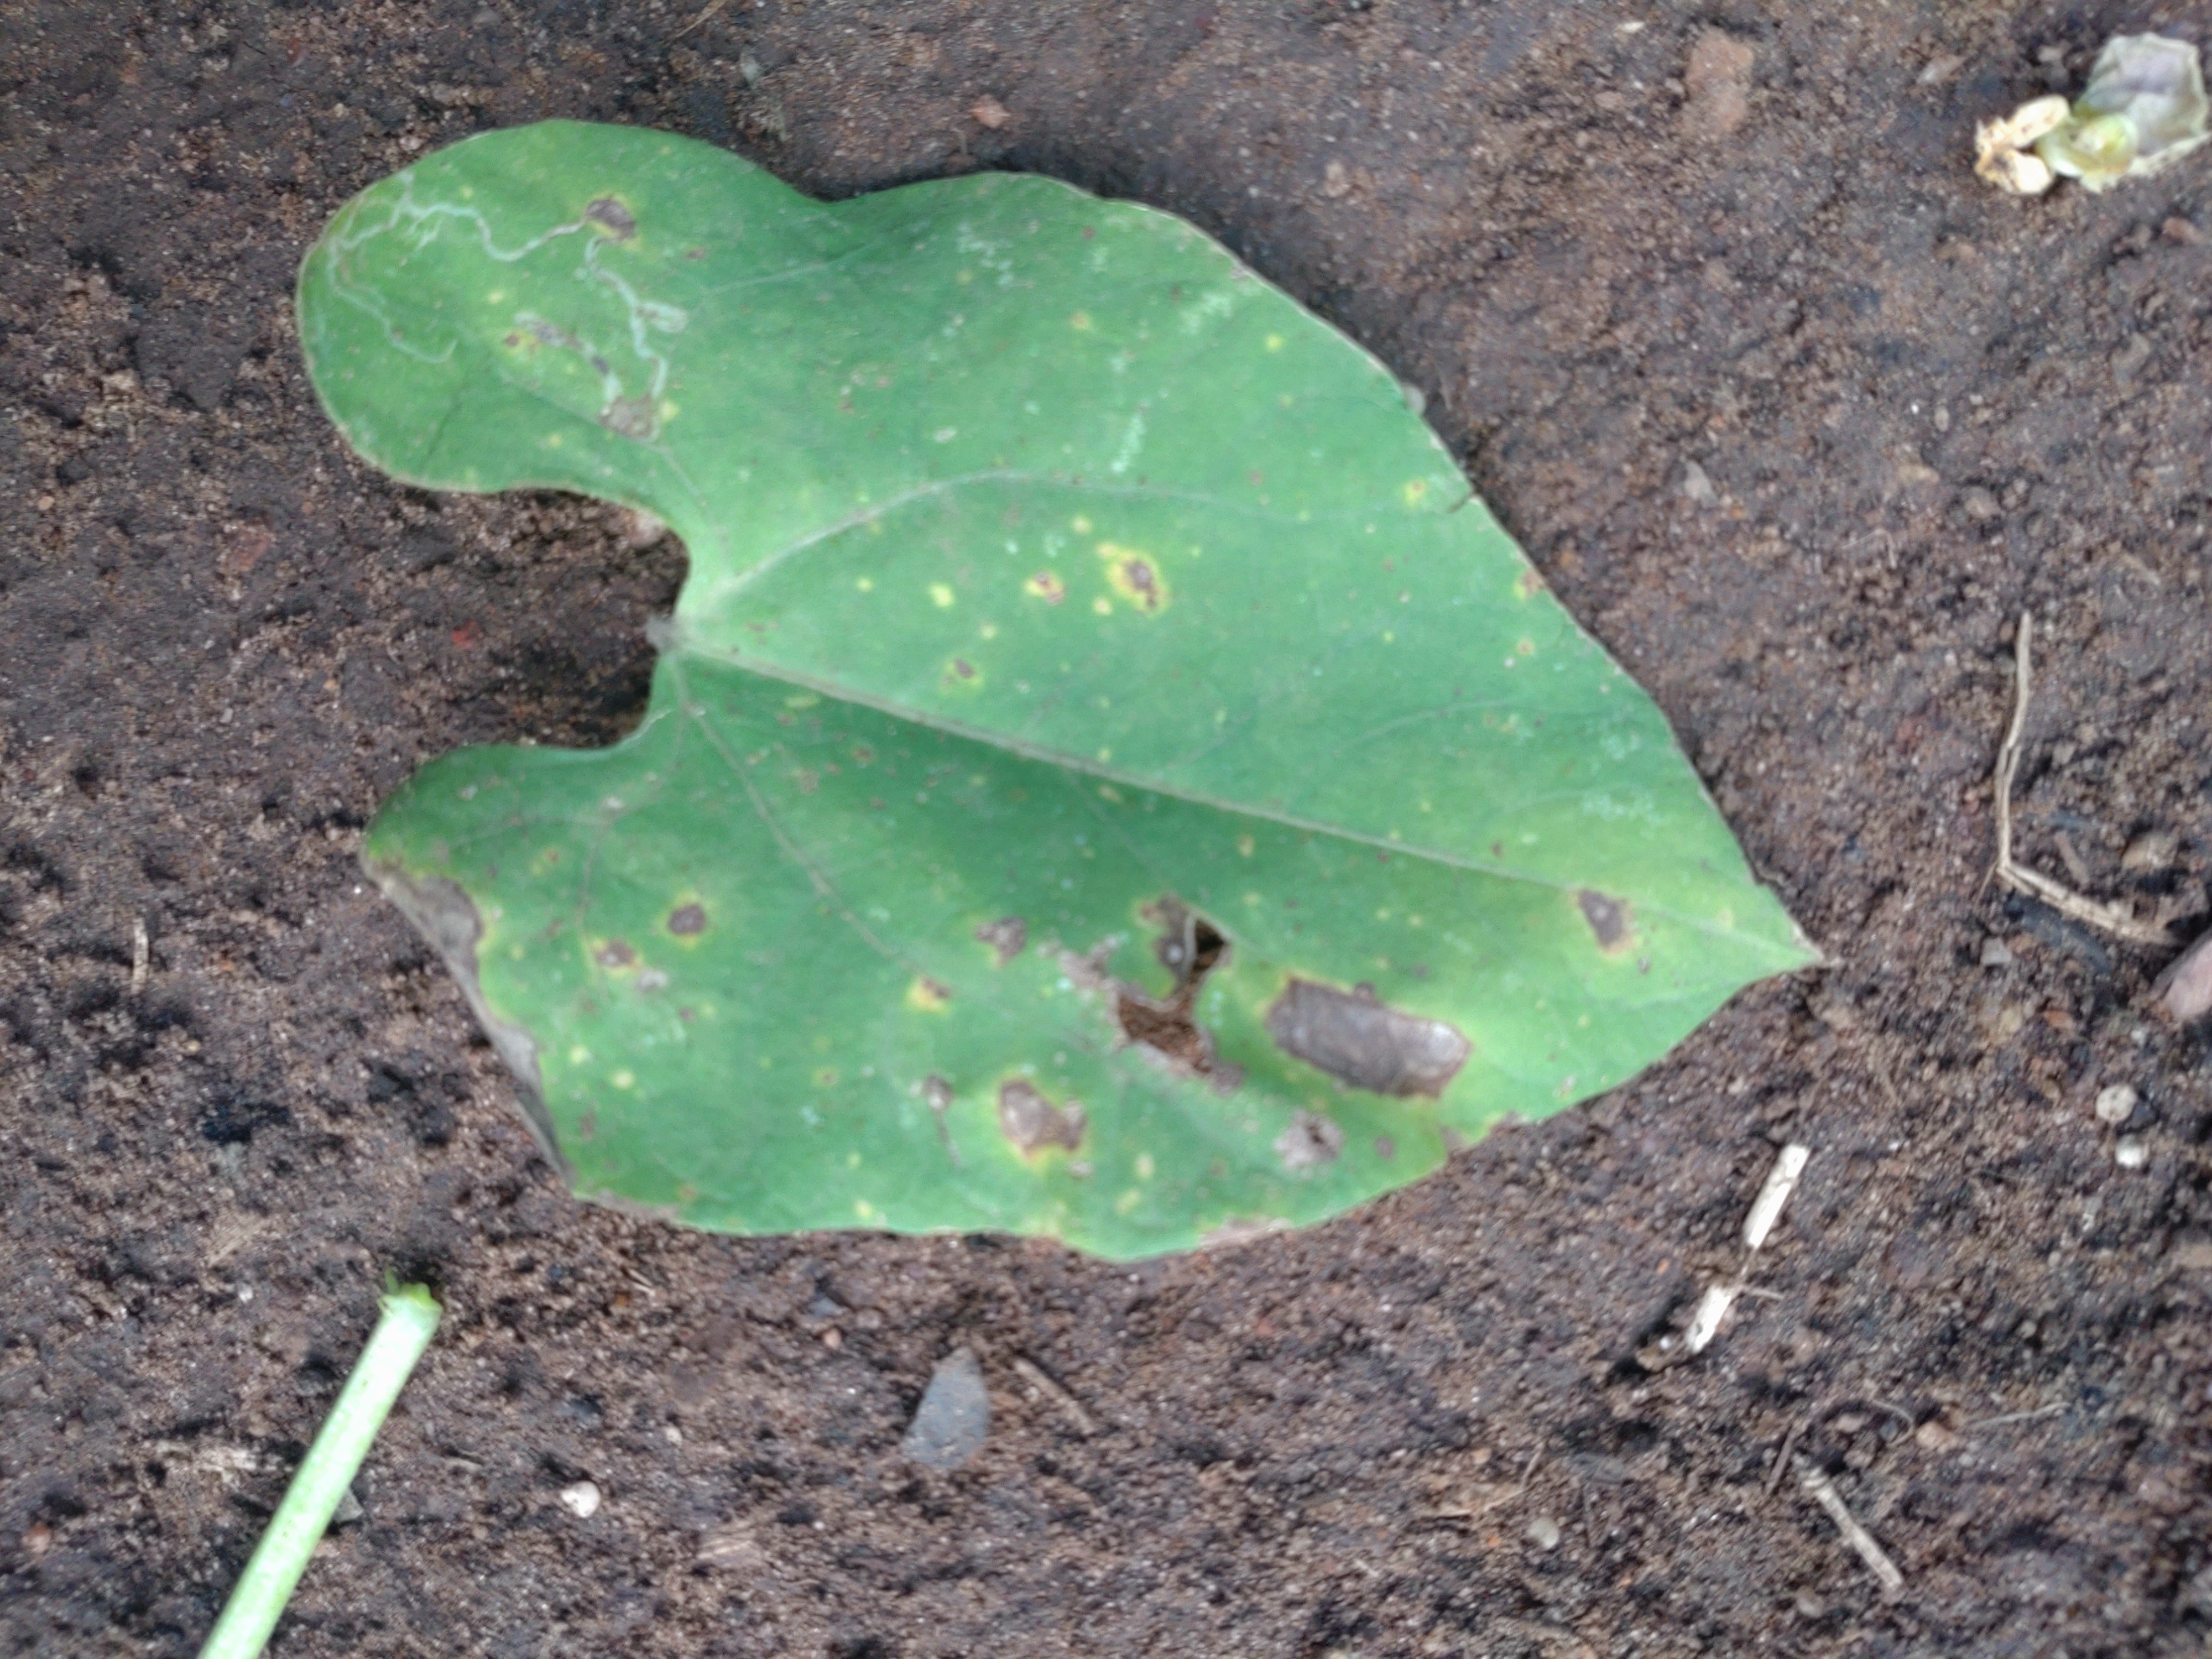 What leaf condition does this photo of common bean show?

rust
